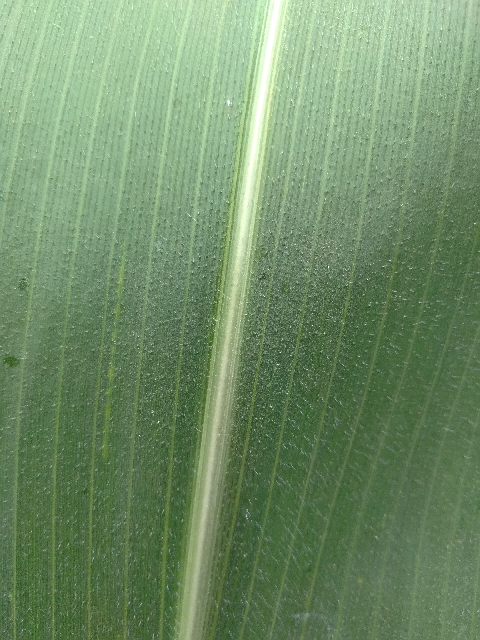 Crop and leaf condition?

maize, healthy
